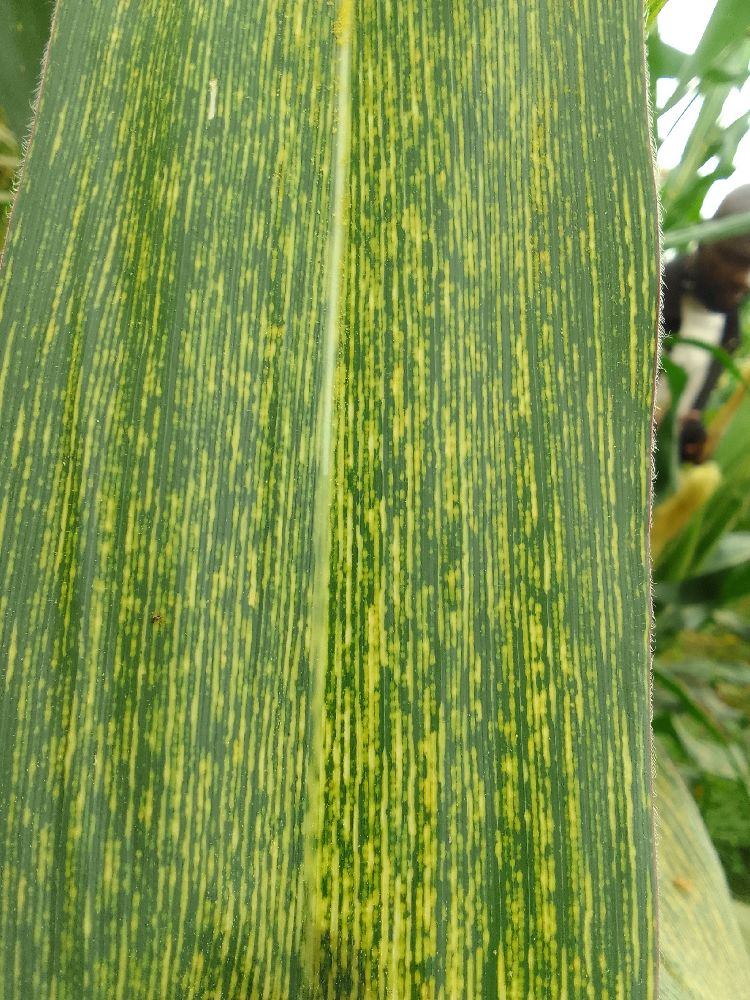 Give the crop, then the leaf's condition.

maize, maize streak virus
